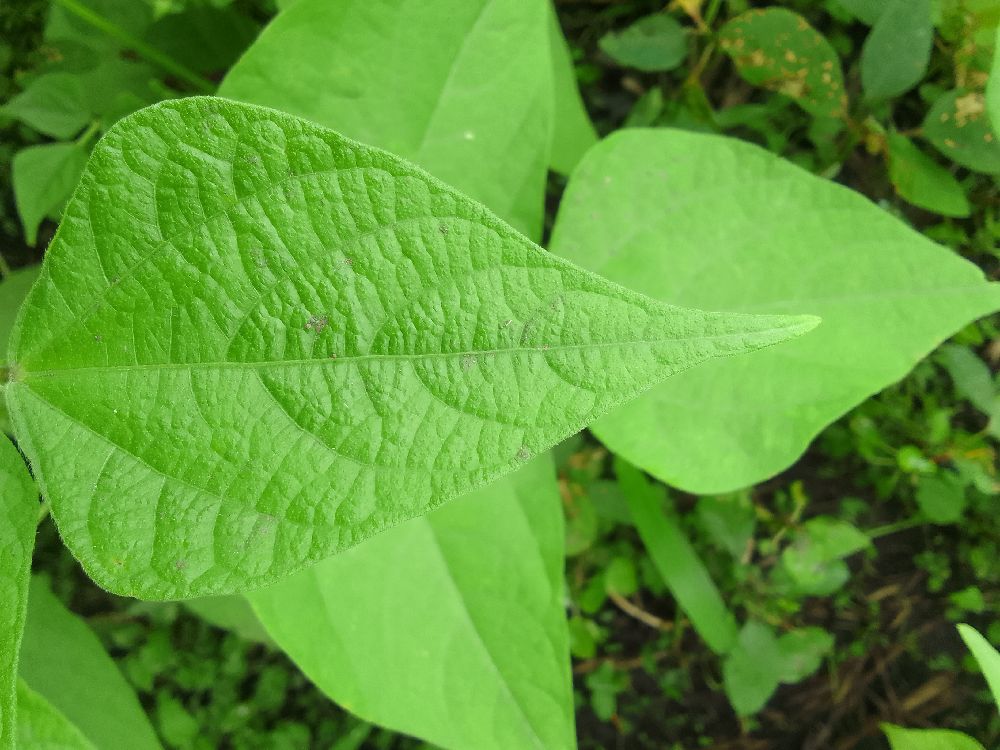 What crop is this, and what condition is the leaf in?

common bean, healthy
